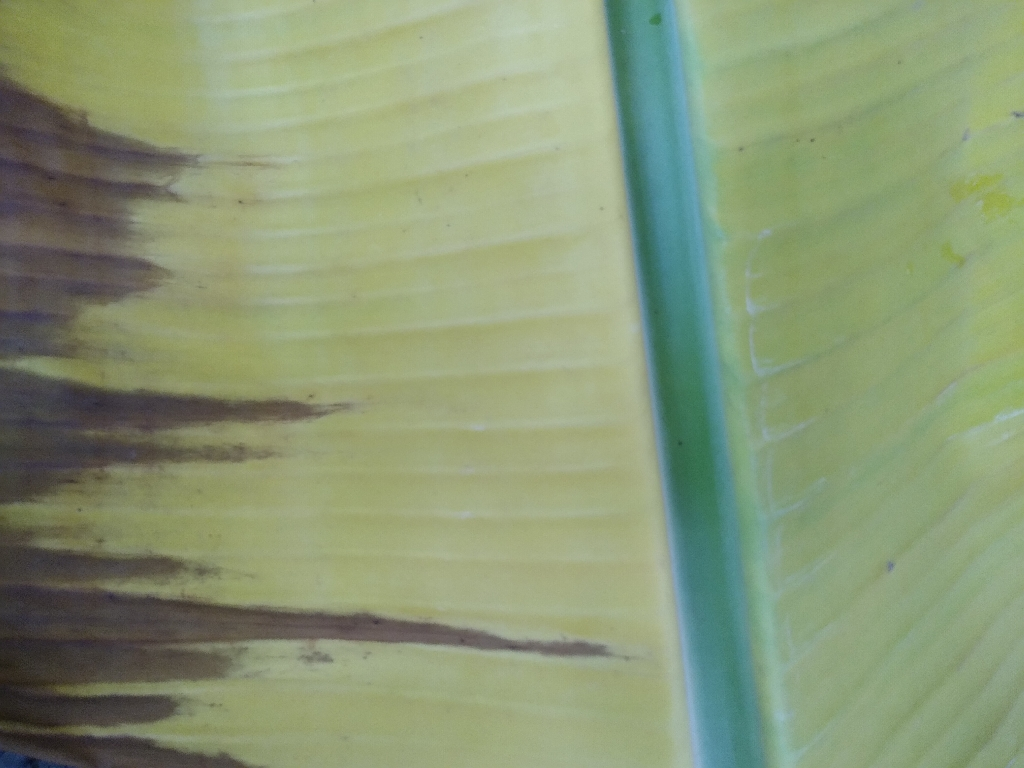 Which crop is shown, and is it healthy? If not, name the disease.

banana, fusarium wilt race 1
